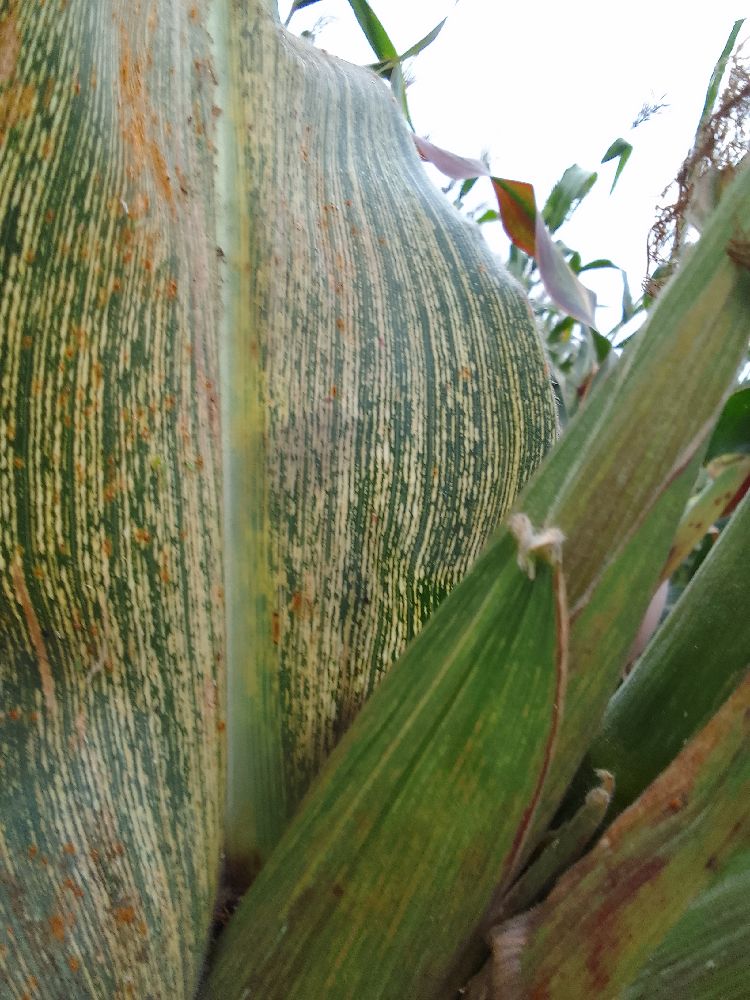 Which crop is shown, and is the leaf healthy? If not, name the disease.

maize, maize streak virus
